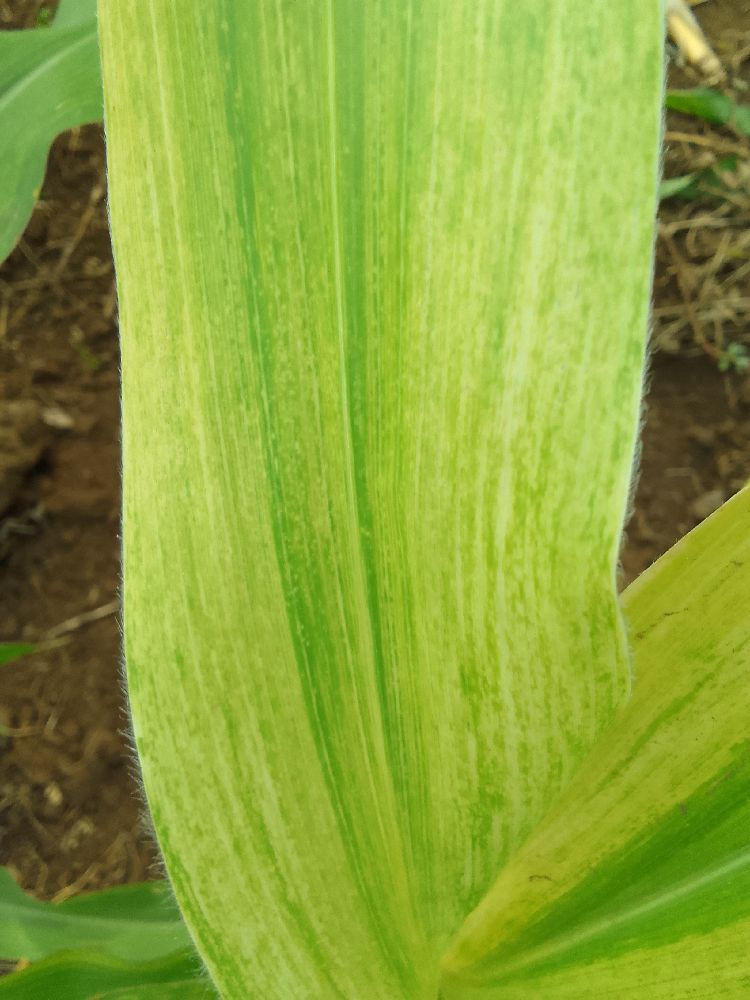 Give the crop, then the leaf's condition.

maize, maize lethal necrosis
